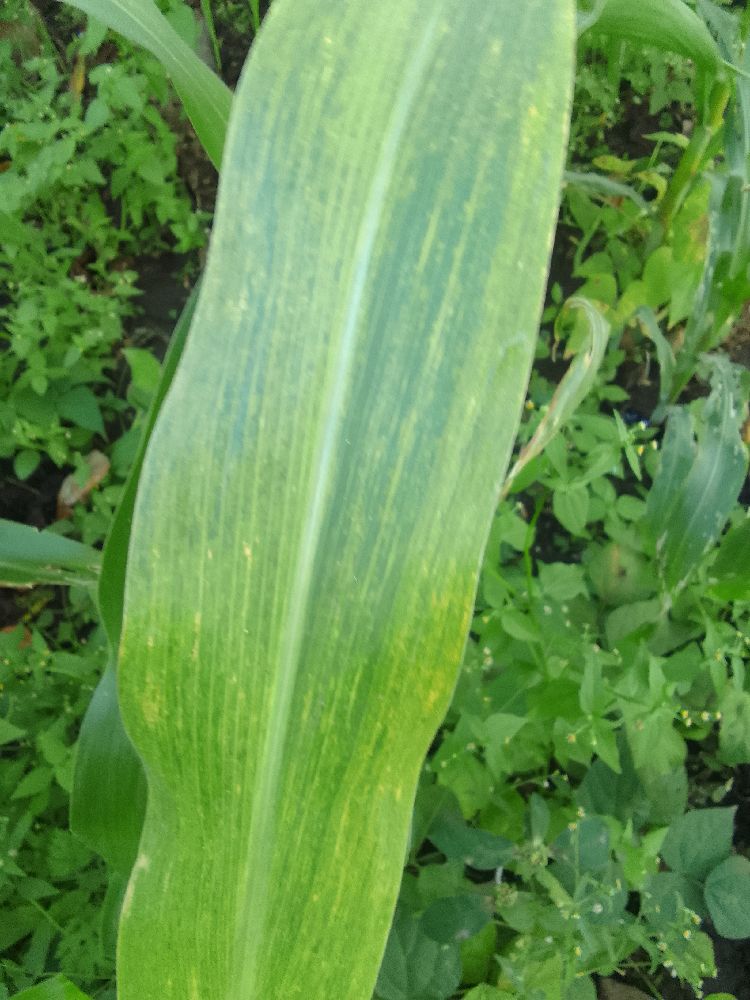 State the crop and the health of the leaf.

maize, maize lethal necrosis
